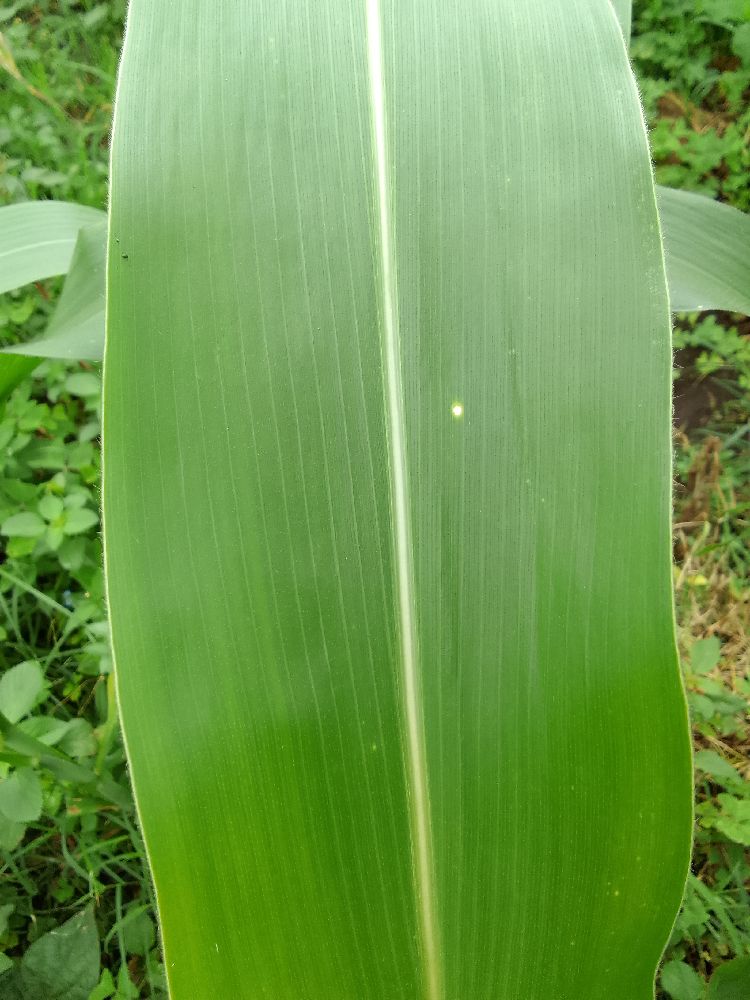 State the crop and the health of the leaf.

maize, healthy
